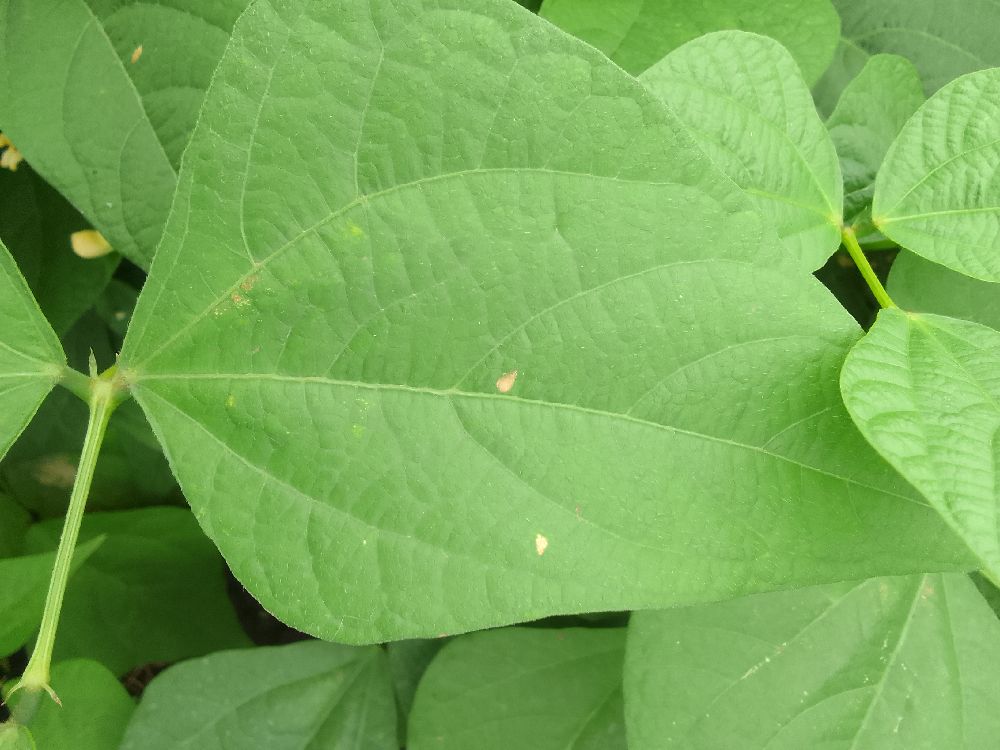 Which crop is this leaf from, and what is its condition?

common bean, healthy
